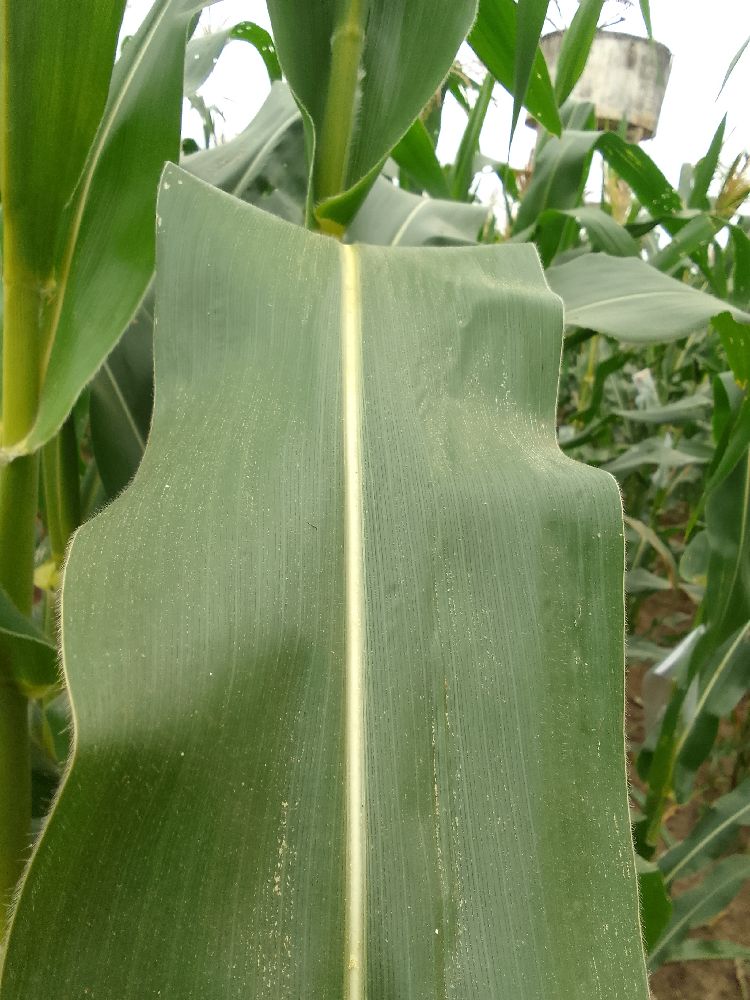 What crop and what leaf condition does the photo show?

maize, healthy
